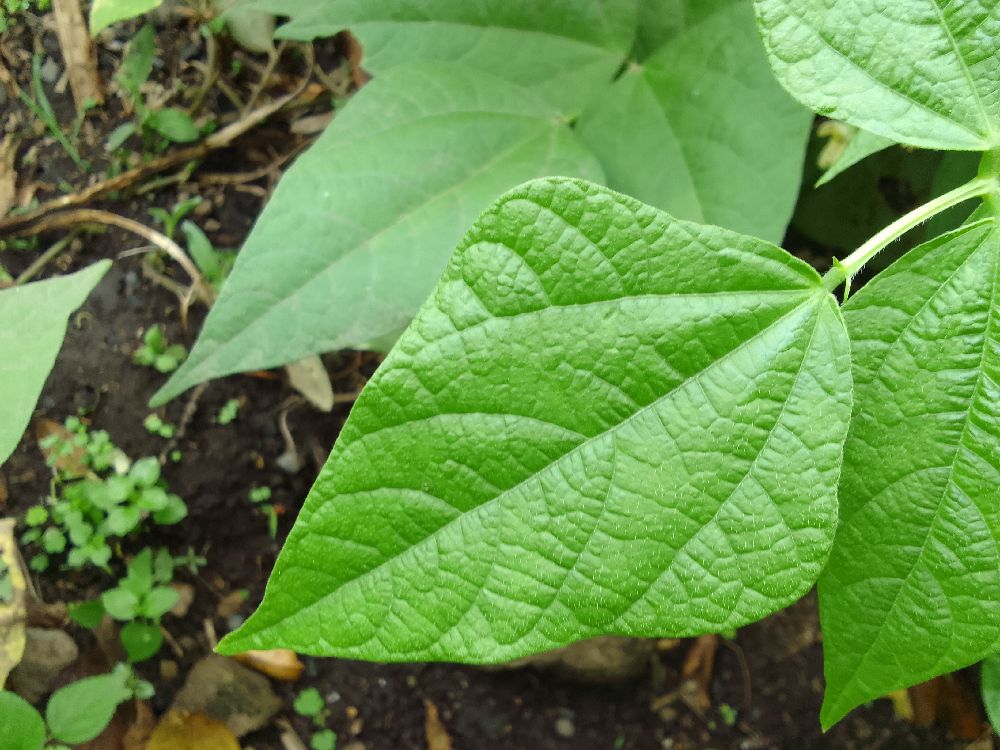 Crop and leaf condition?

common bean, healthy
